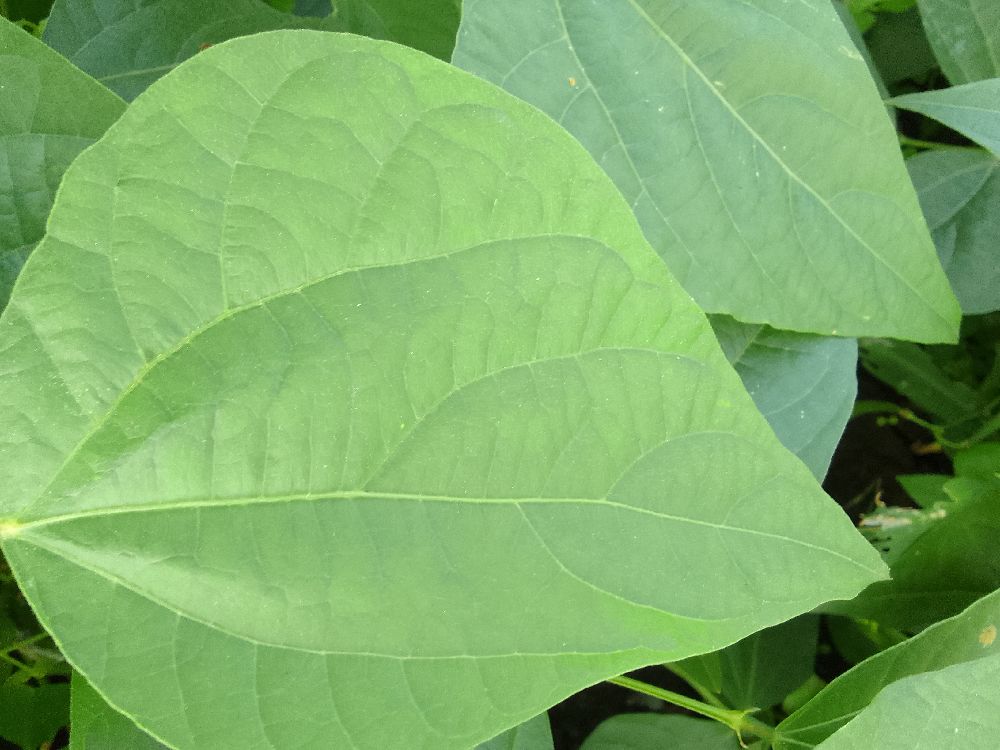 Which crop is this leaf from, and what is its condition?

common bean, healthy
